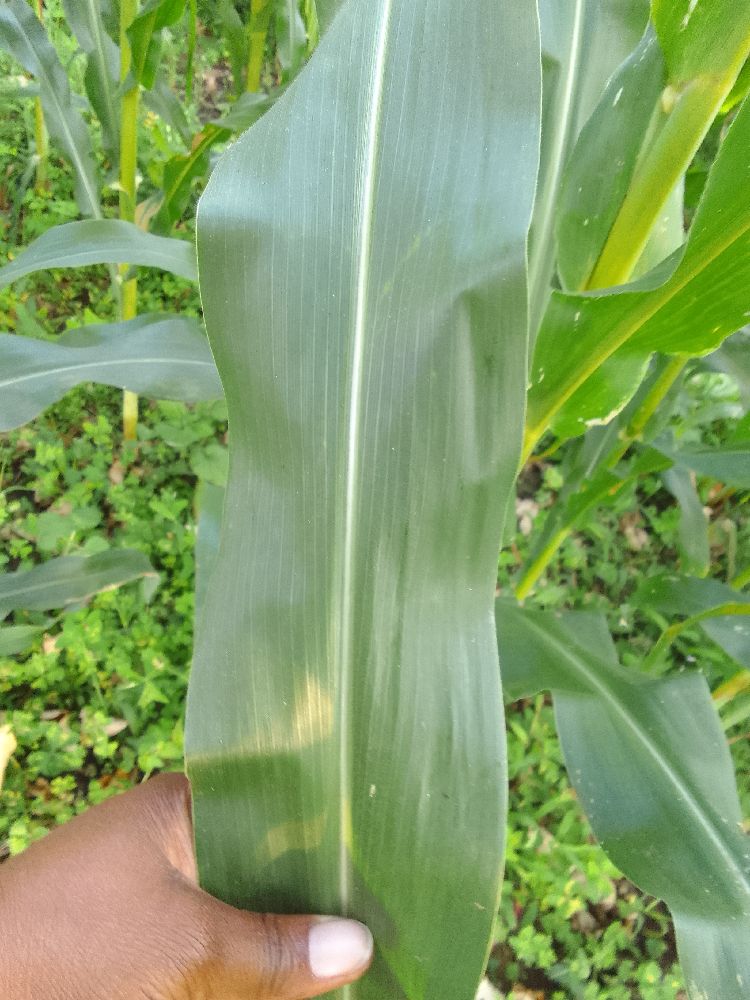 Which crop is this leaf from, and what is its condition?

maize, healthy
